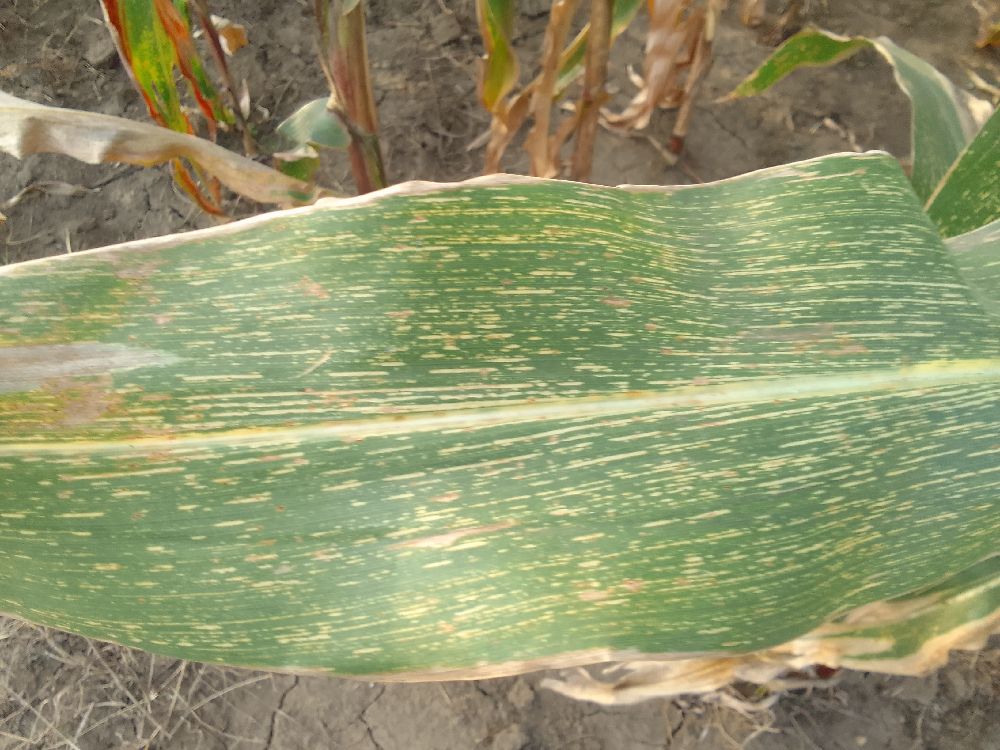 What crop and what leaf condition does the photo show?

maize, maize streak virus
